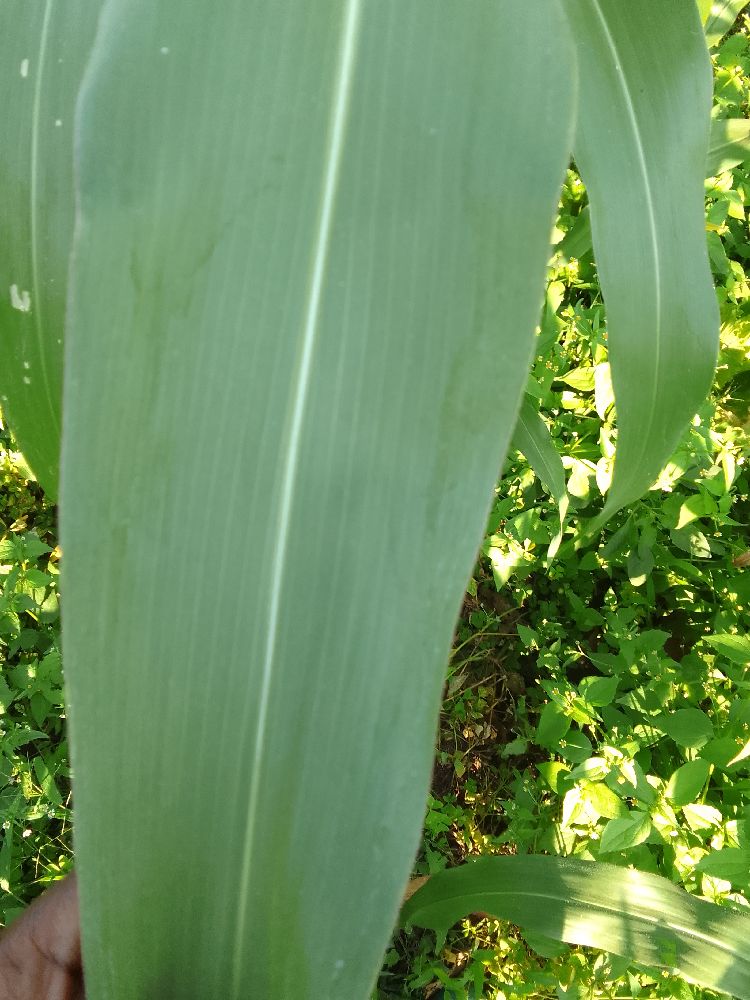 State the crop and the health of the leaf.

maize, healthy
